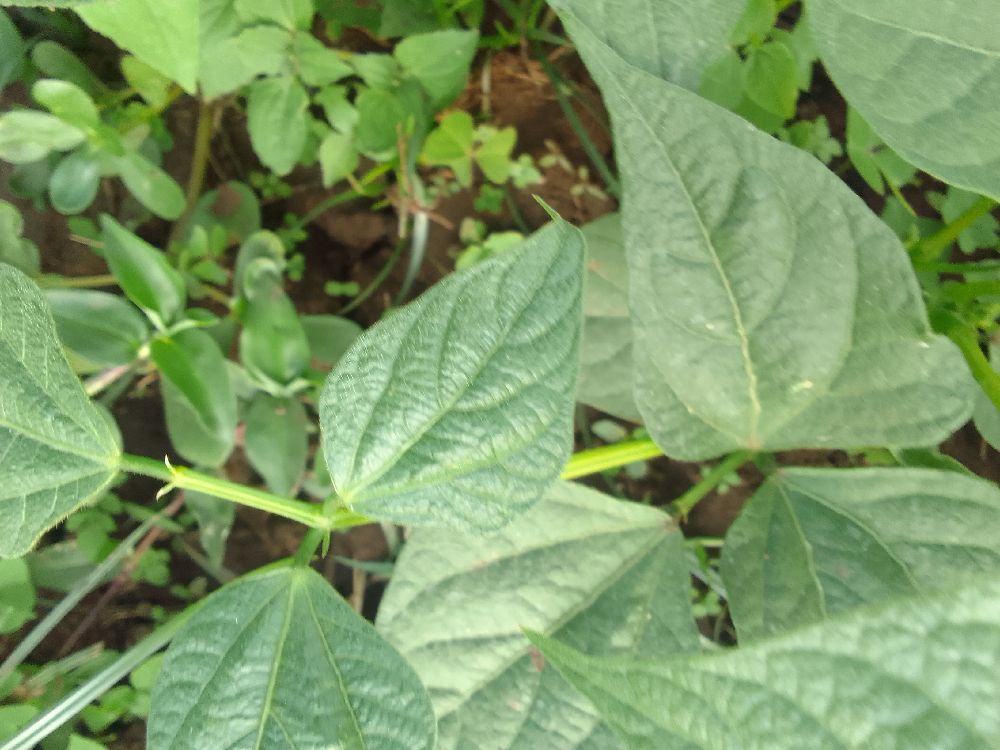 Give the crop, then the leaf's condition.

common bean, healthy
